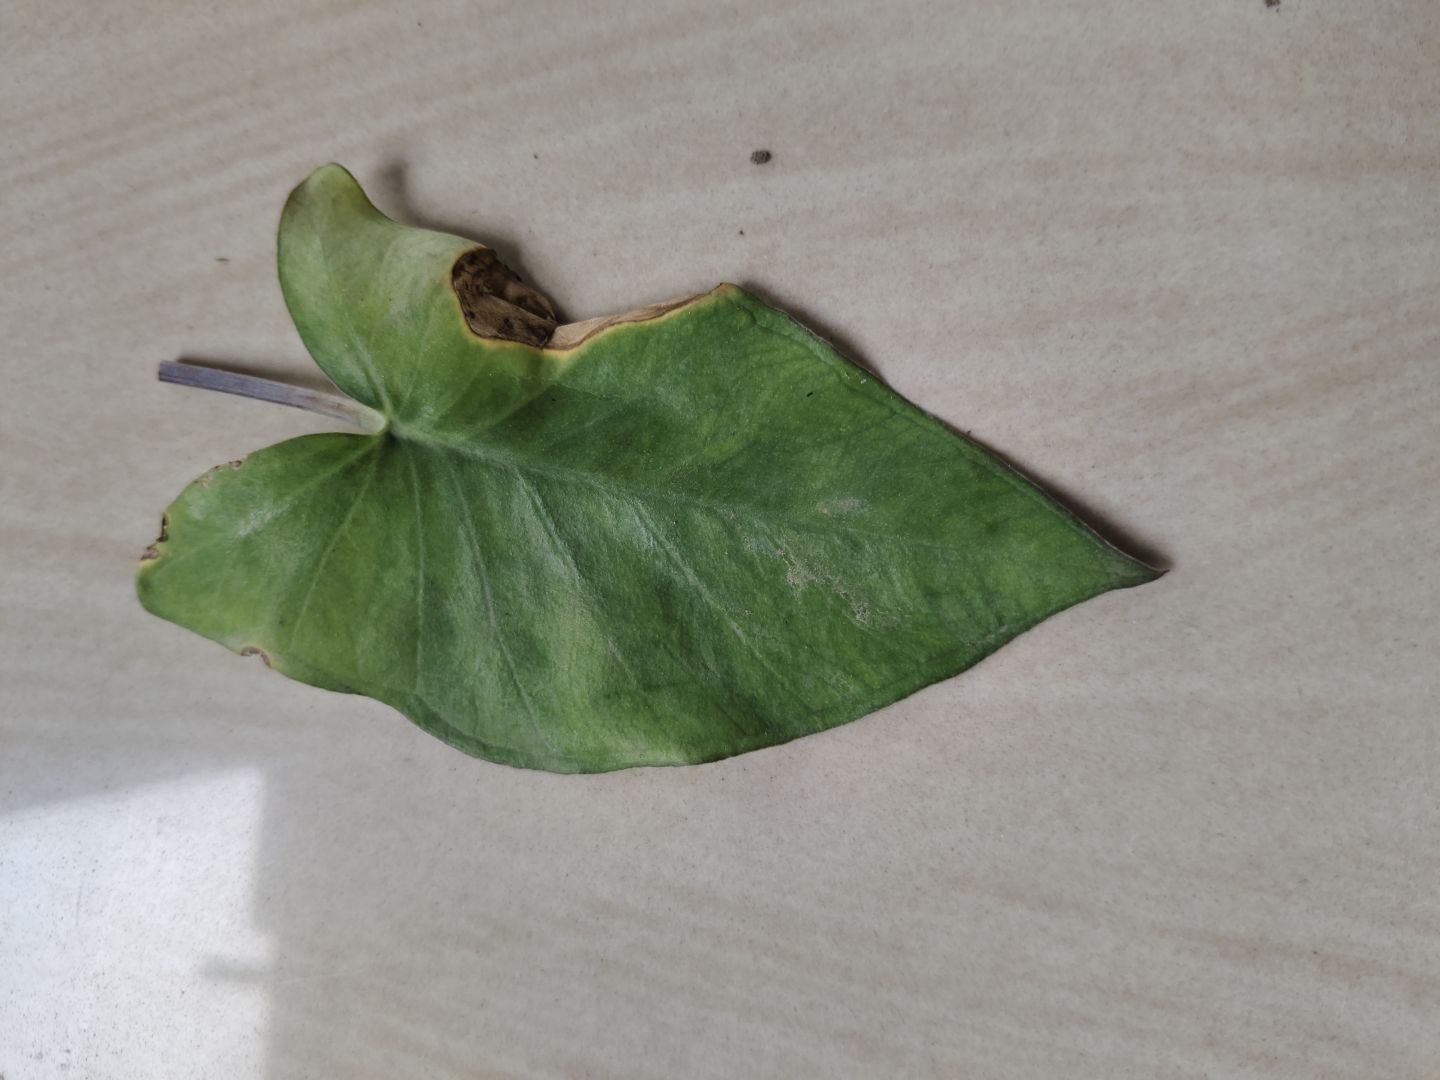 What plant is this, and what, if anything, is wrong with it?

taro, leaf blight
